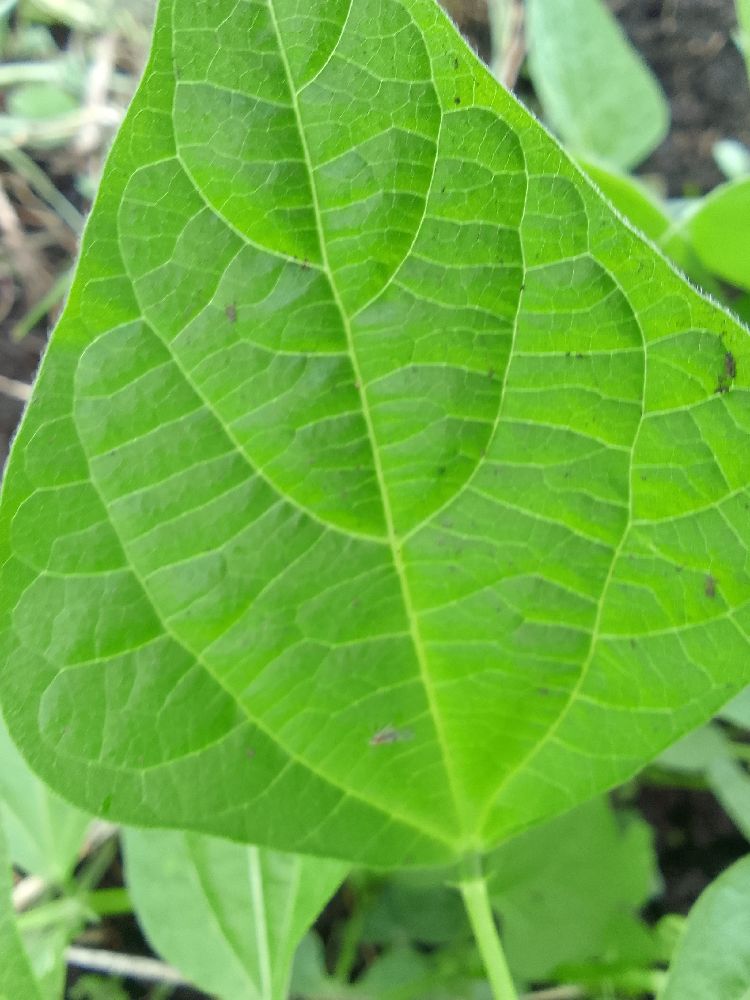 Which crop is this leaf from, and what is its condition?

common bean, healthy
